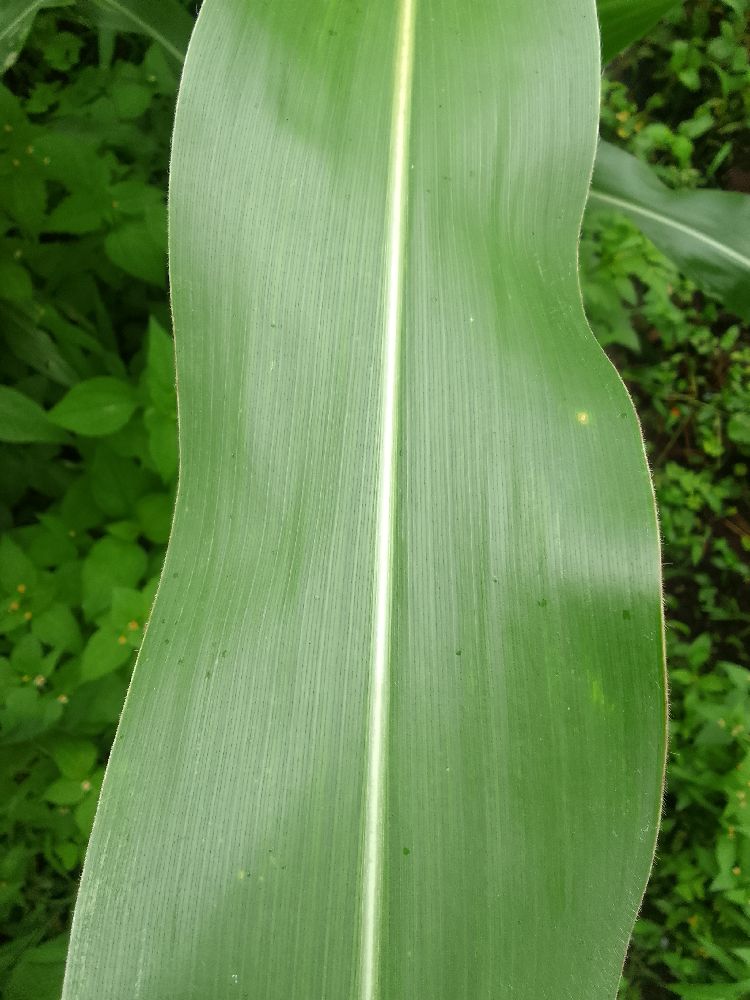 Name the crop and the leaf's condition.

maize, healthy
